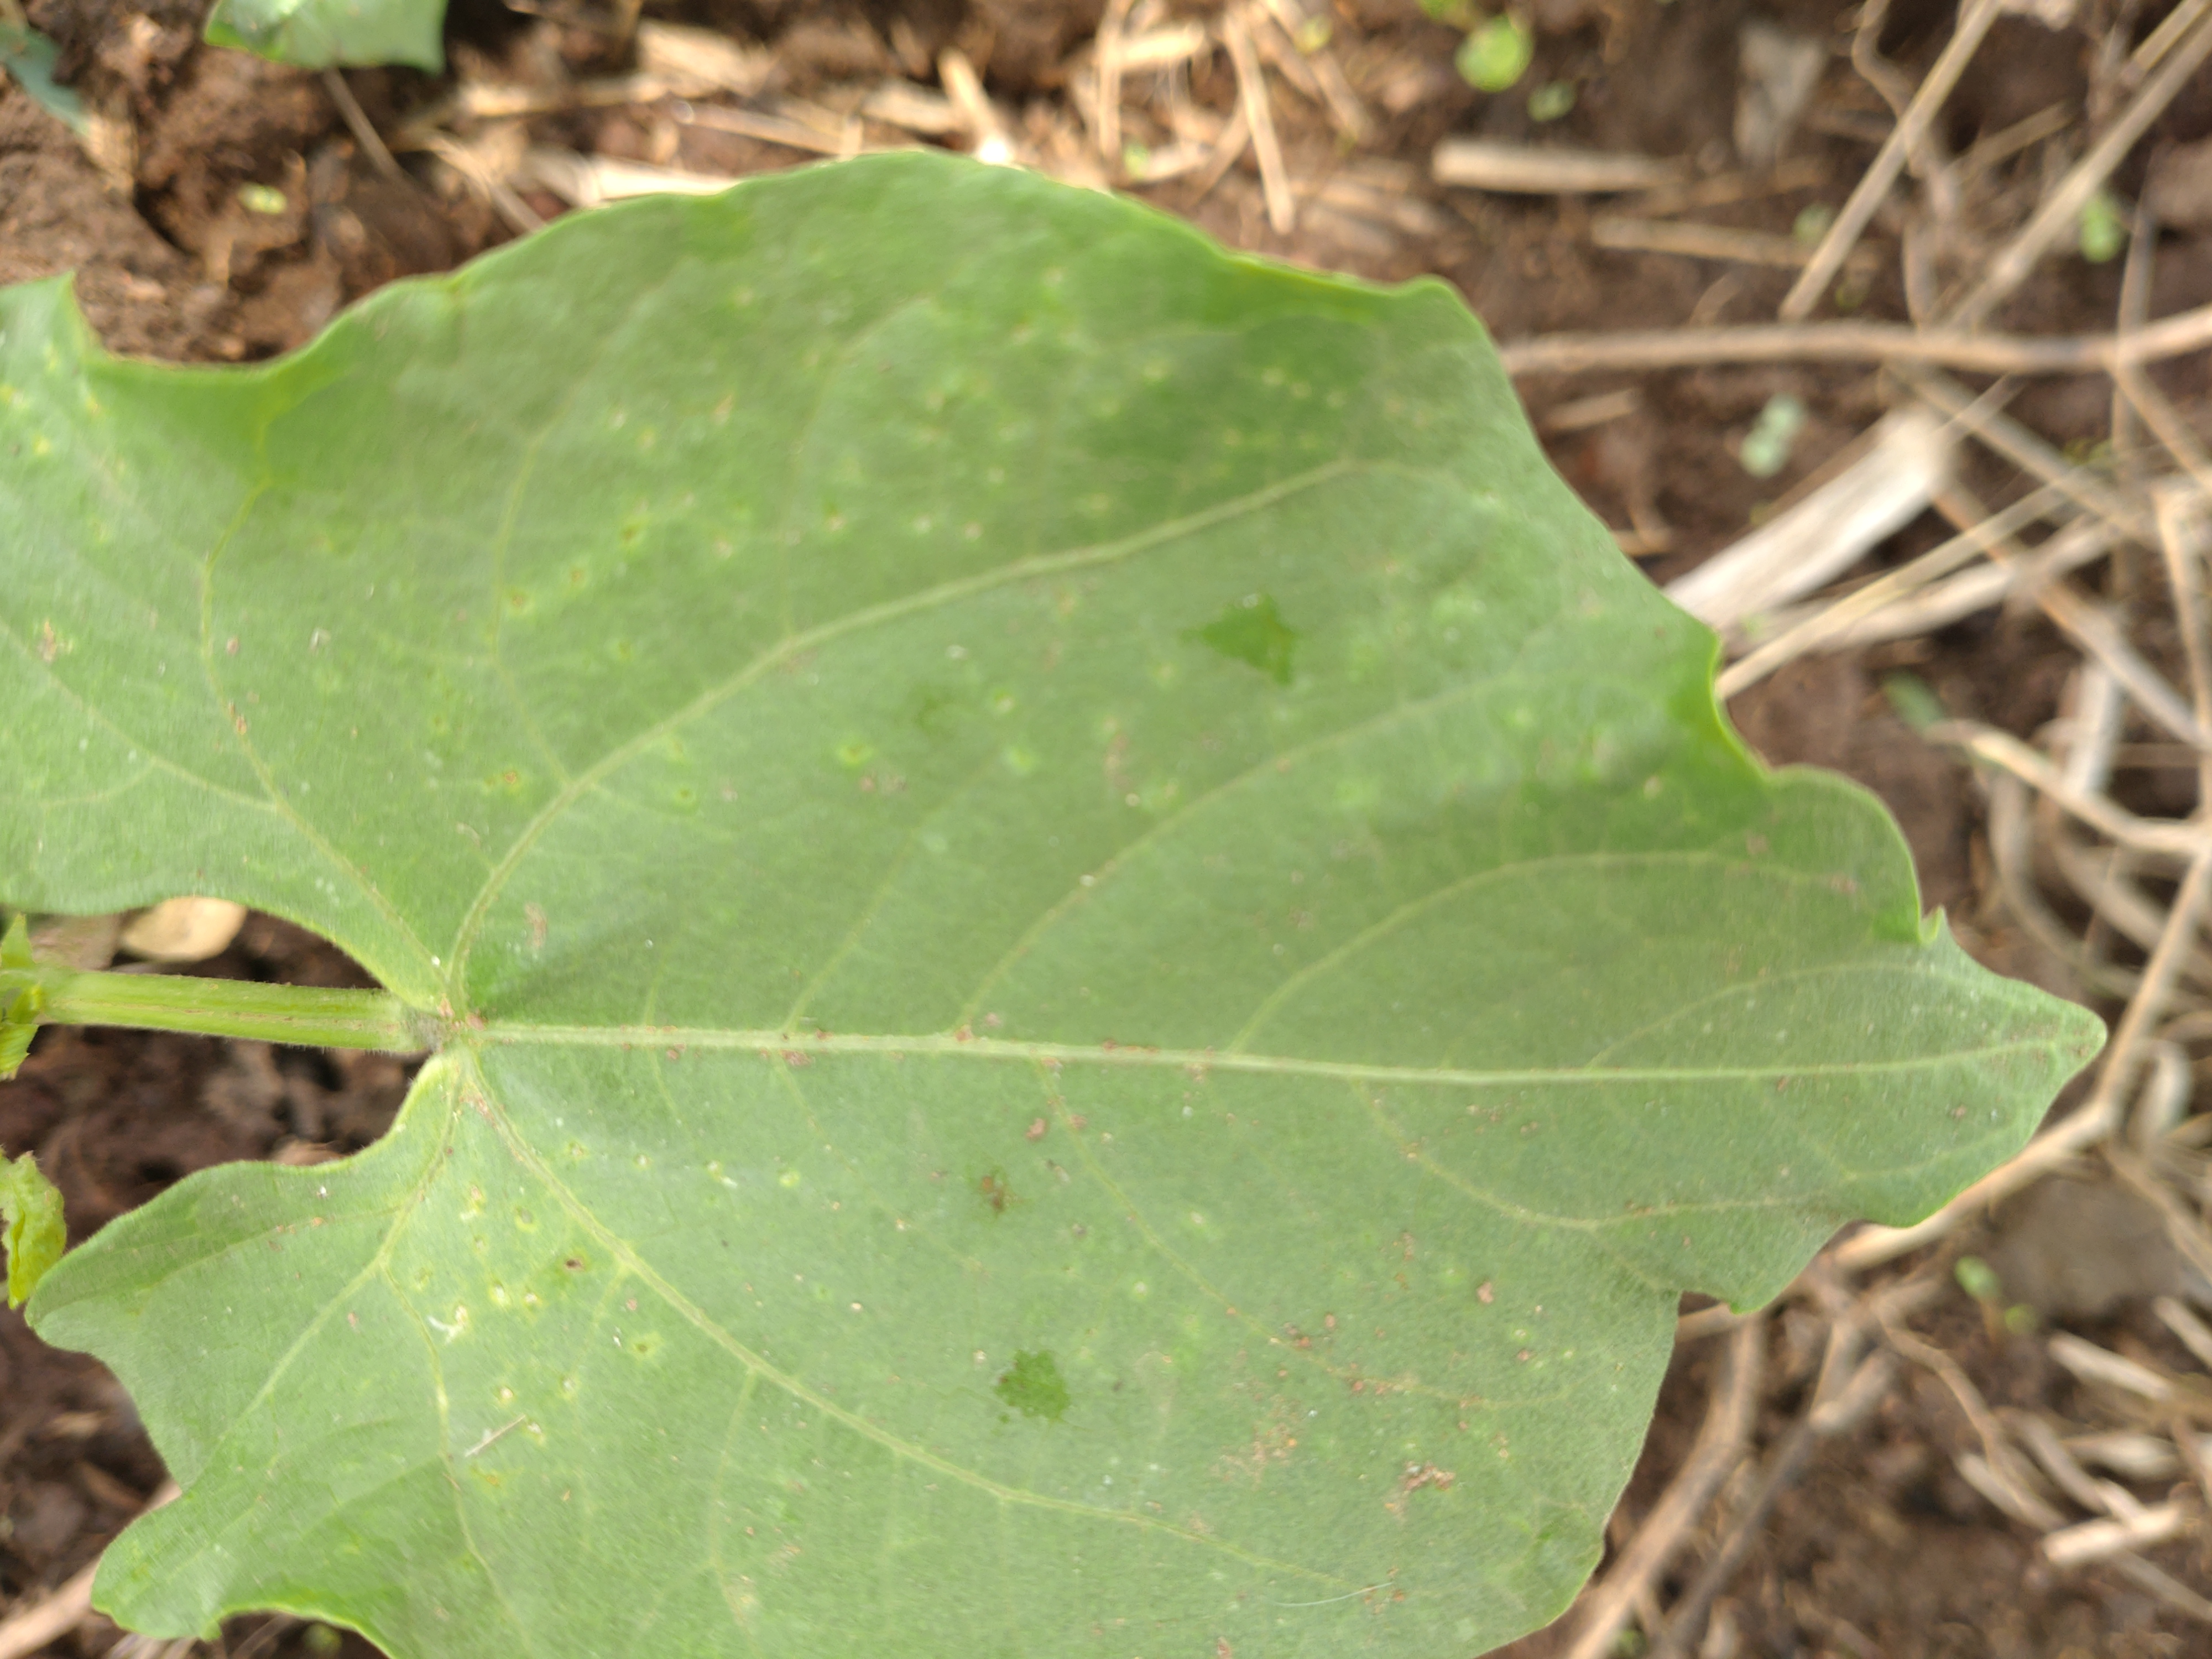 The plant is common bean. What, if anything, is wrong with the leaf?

healthy
